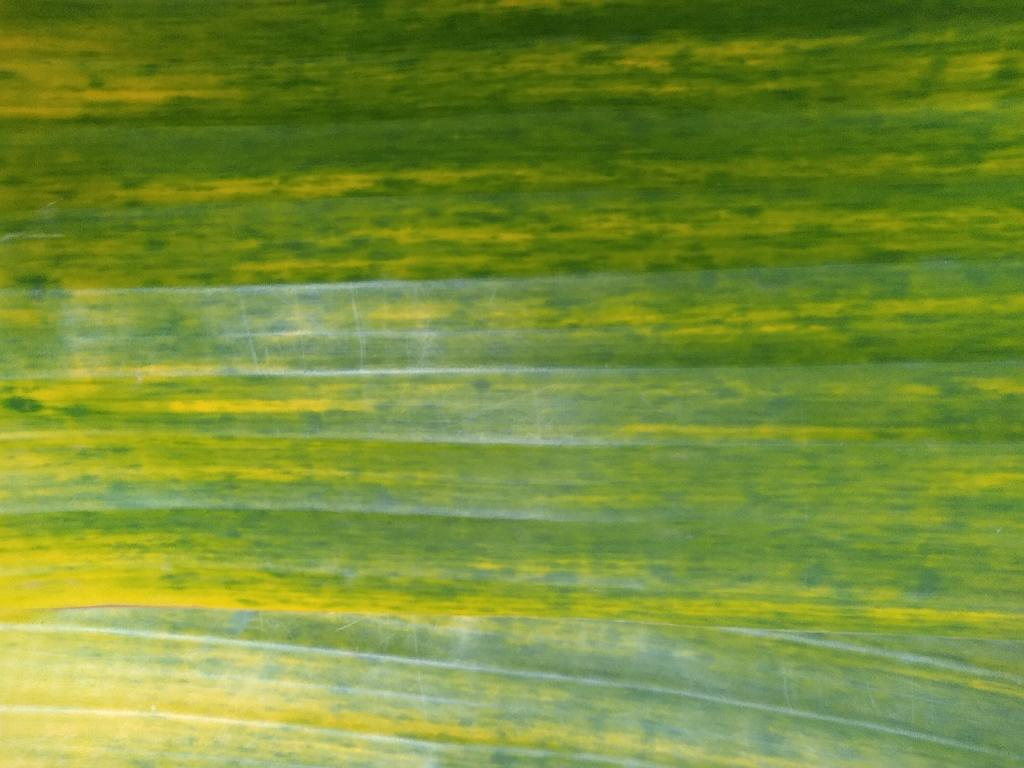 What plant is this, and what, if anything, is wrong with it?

banana, fusarium wilt race 1
